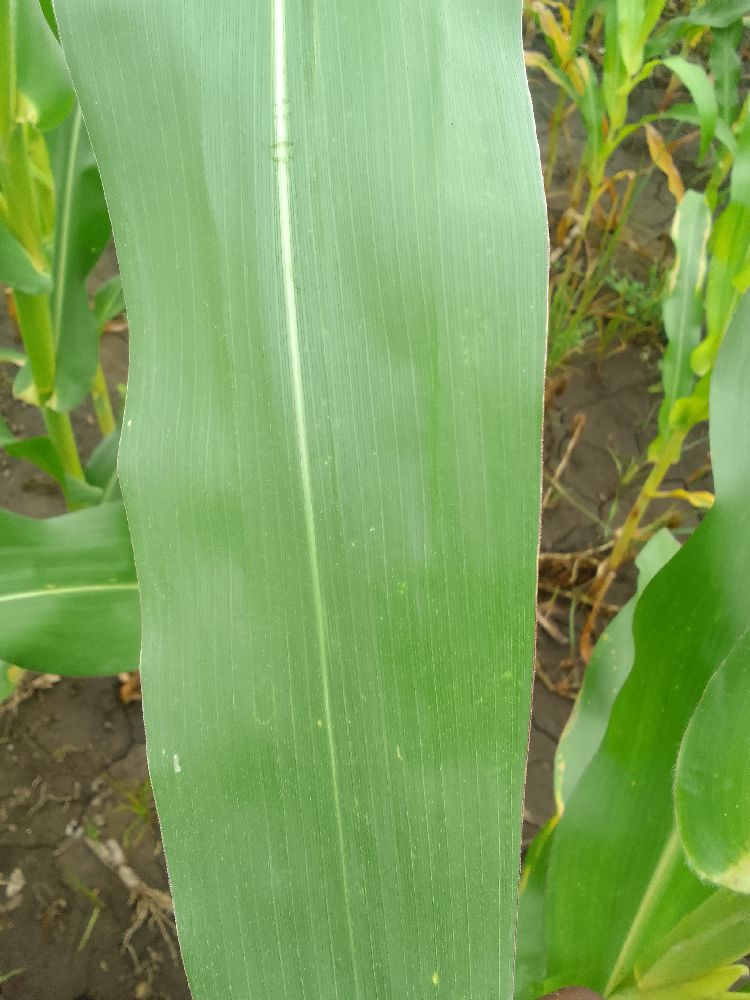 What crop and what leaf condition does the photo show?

maize, healthy
